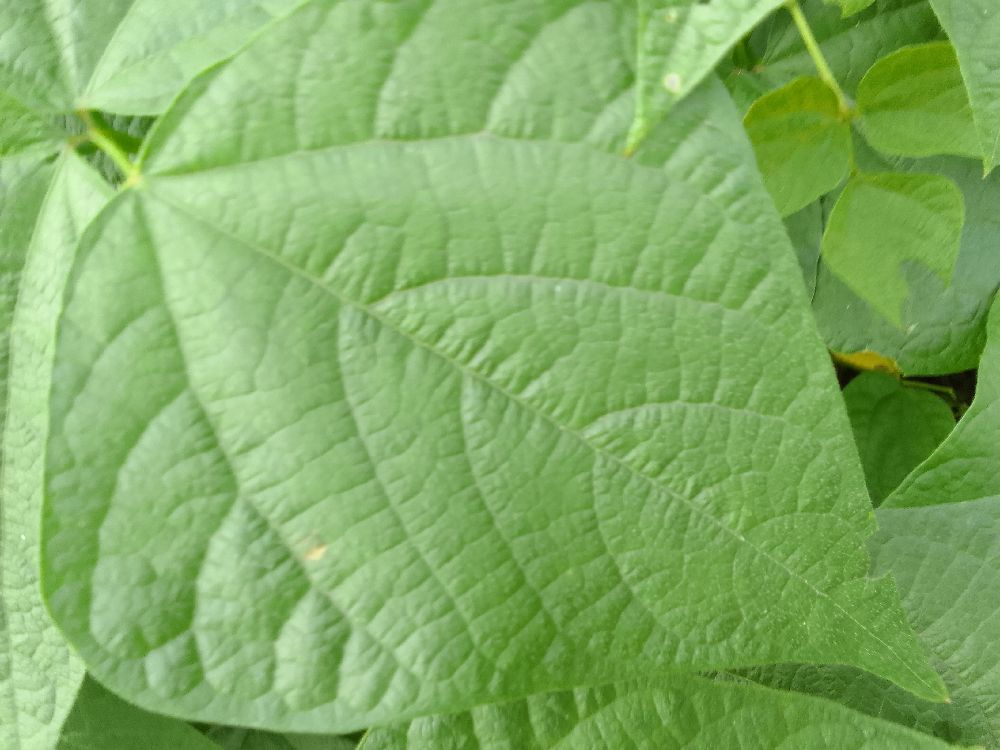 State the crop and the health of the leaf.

common bean, healthy
